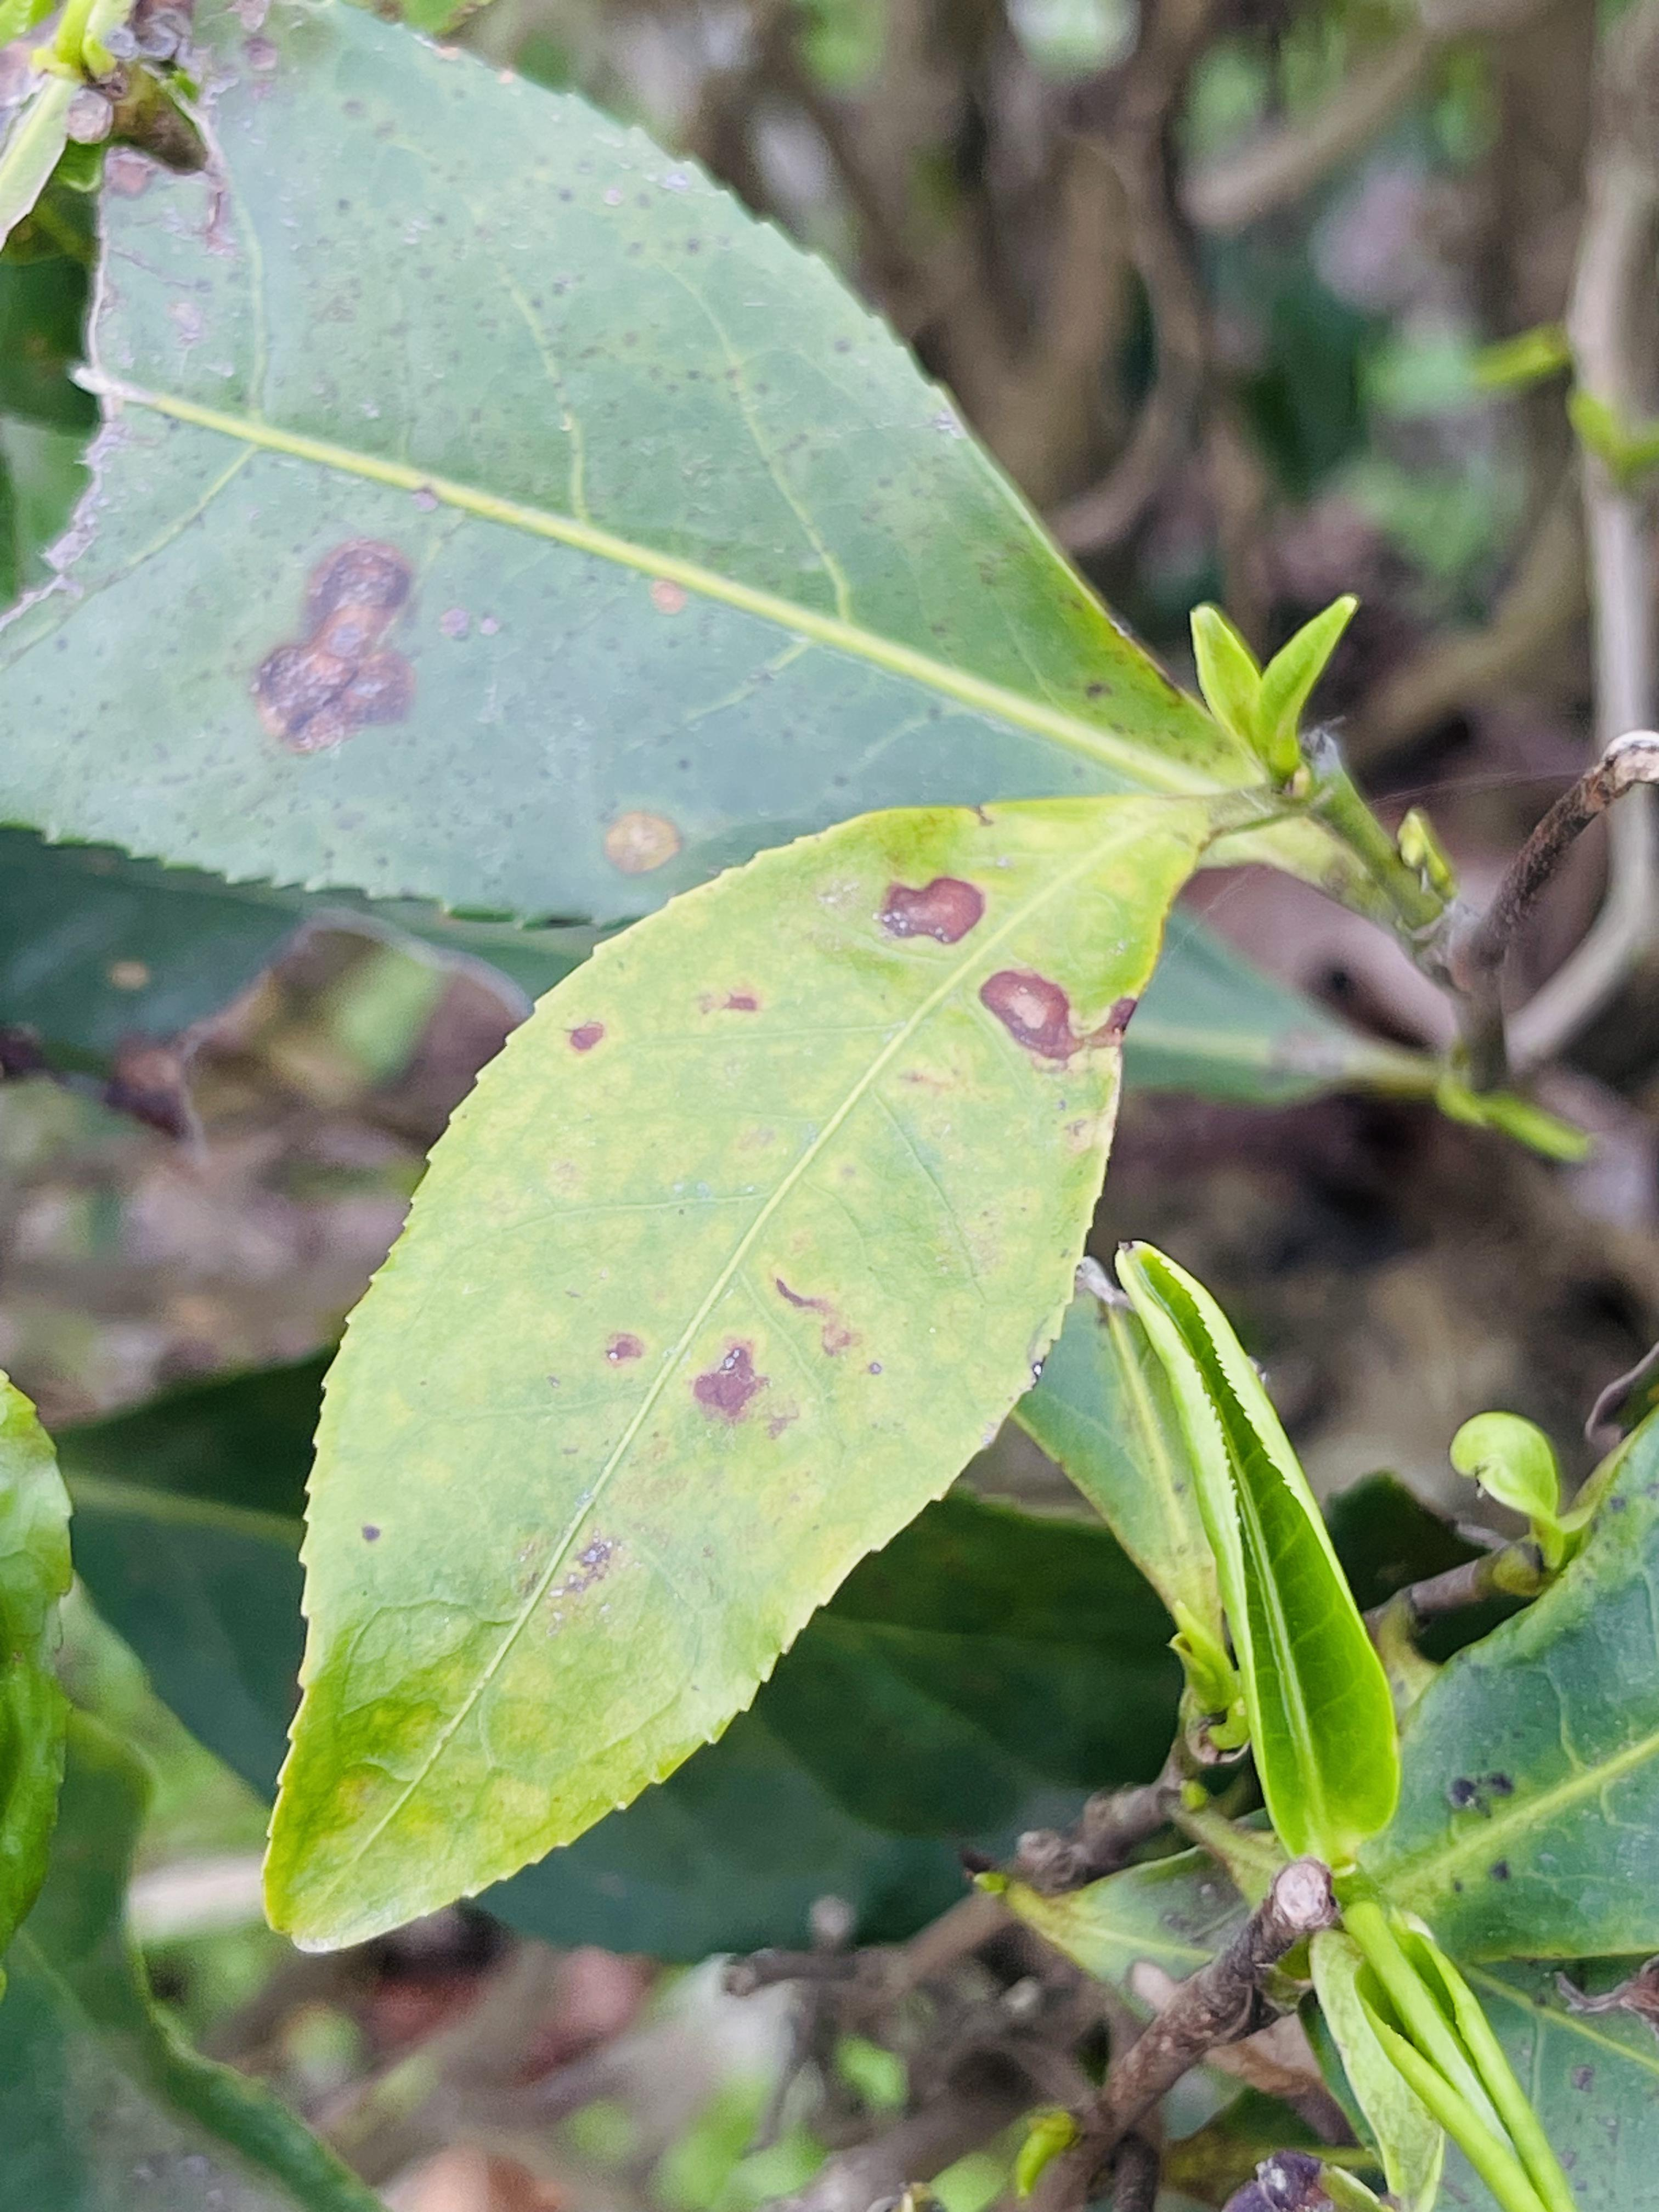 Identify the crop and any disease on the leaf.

tea, red rust
